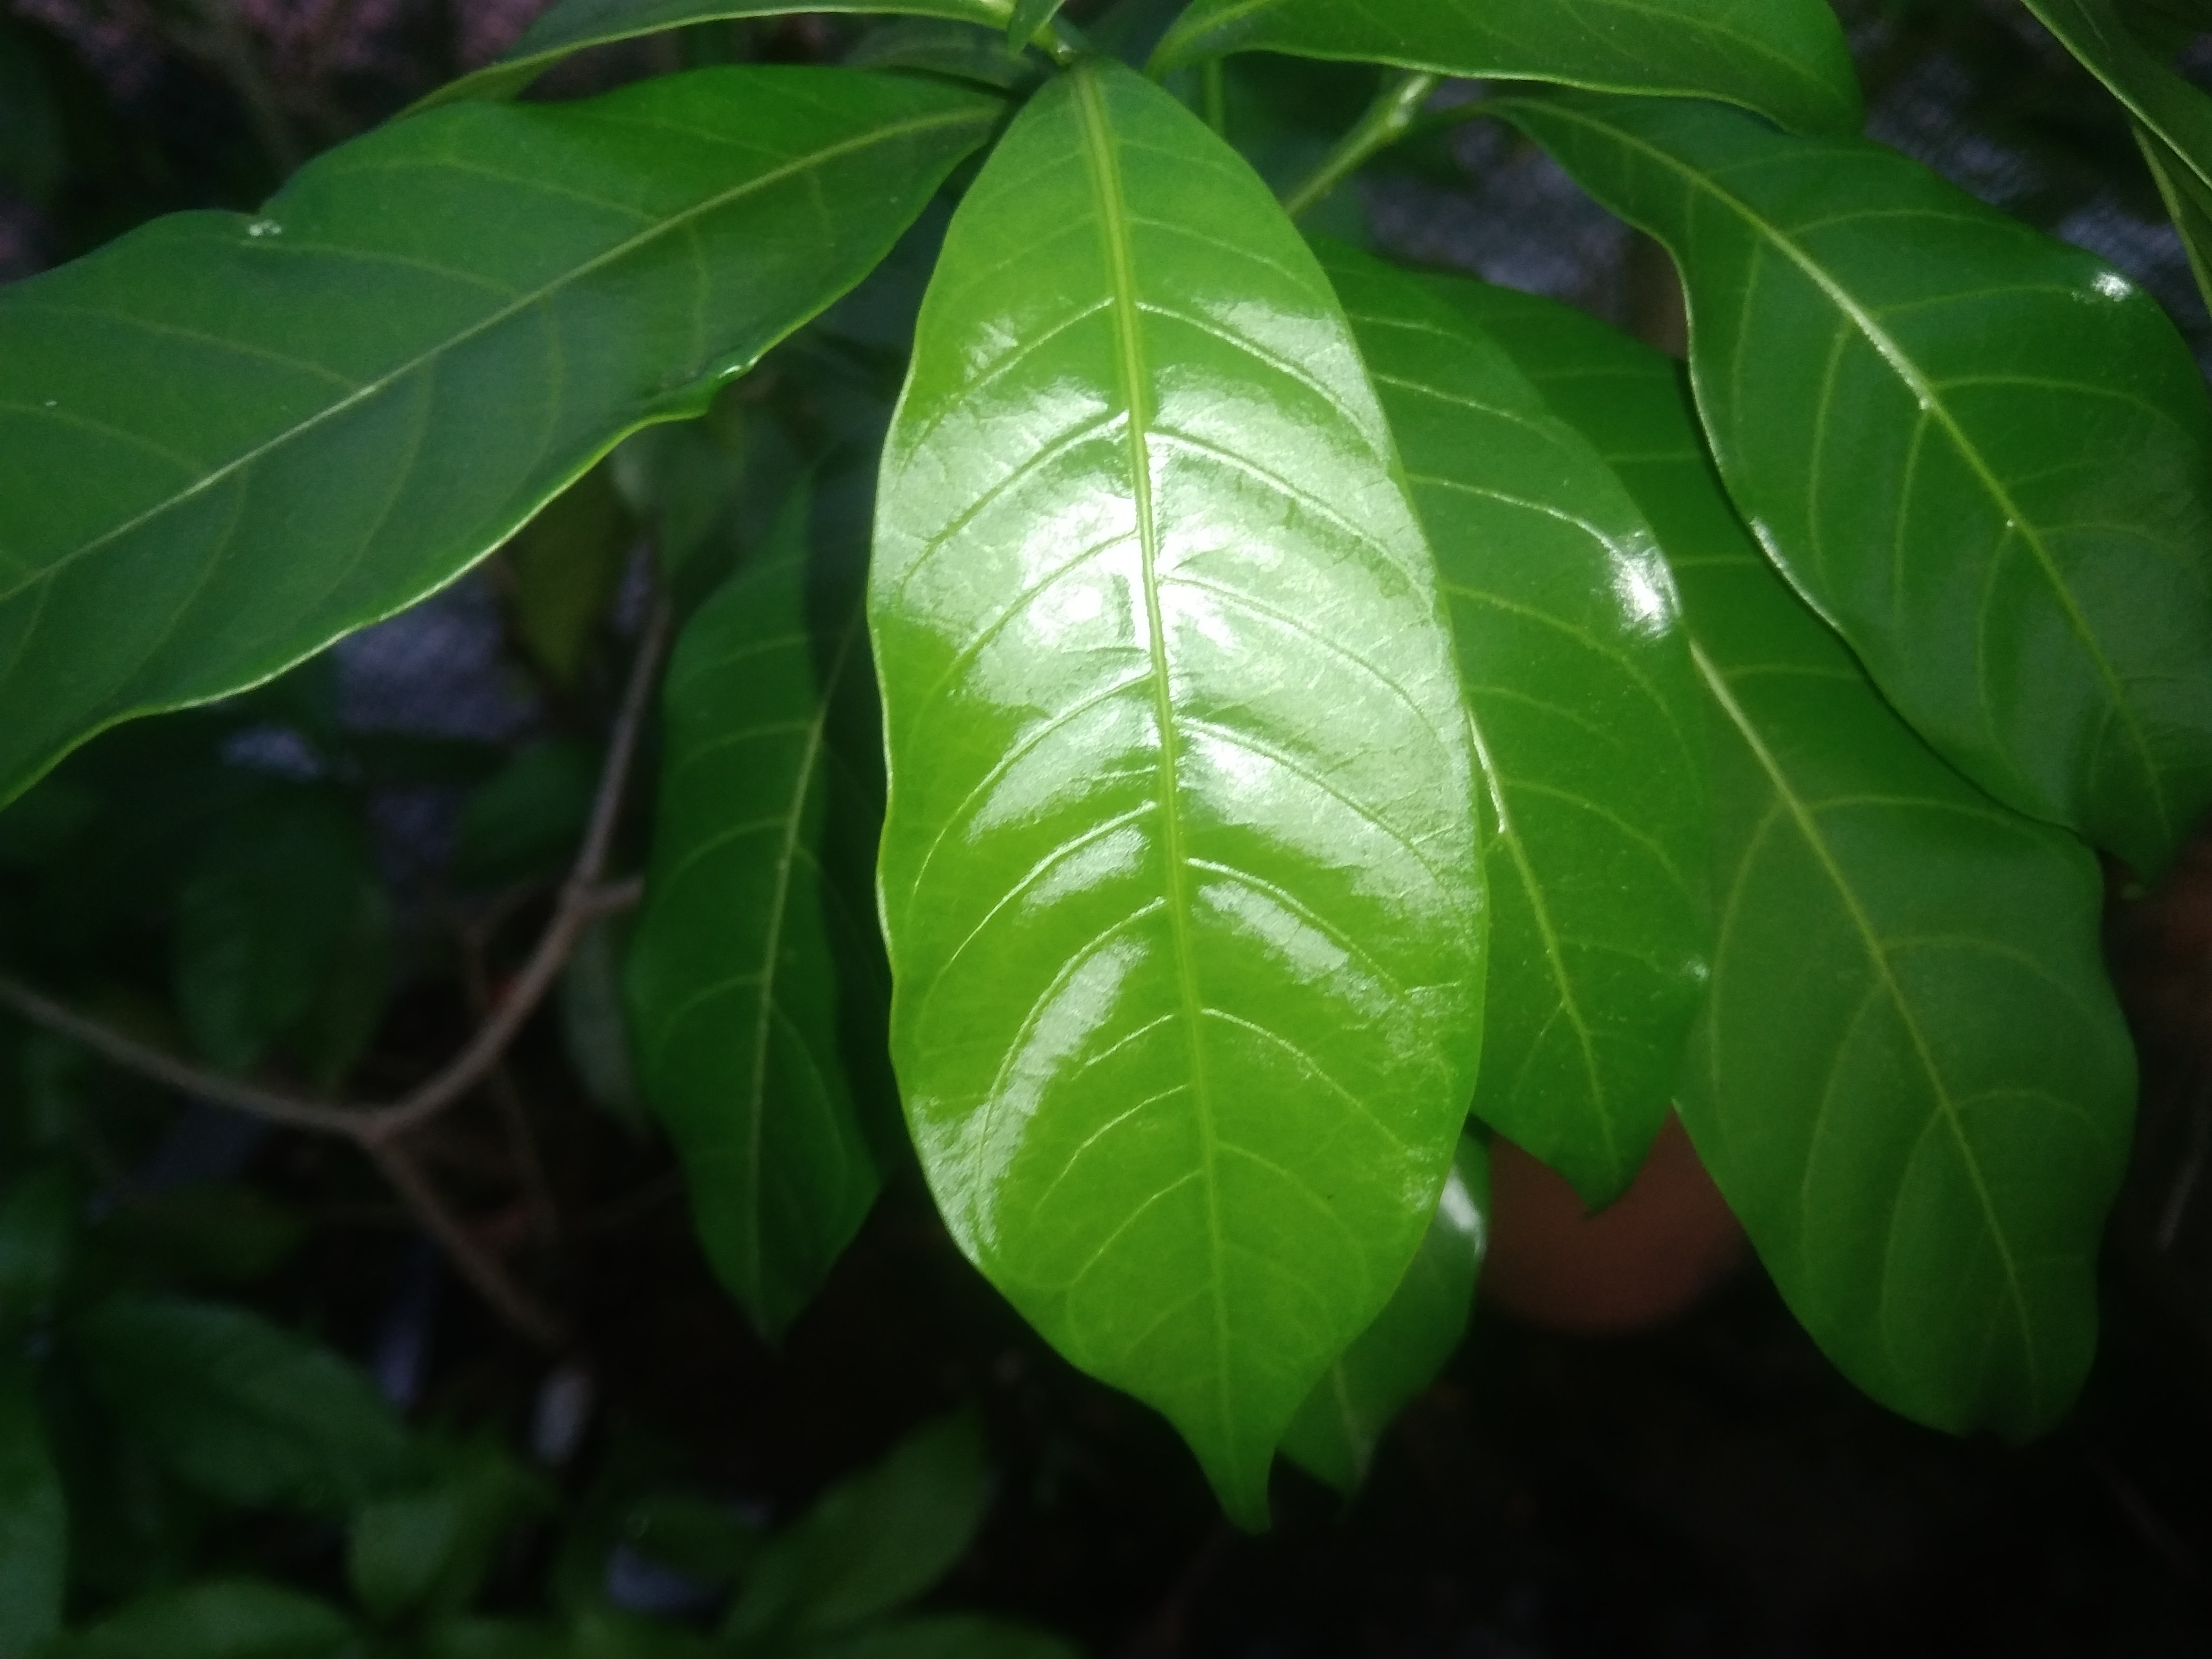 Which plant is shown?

togor
